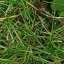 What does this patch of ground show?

grass
